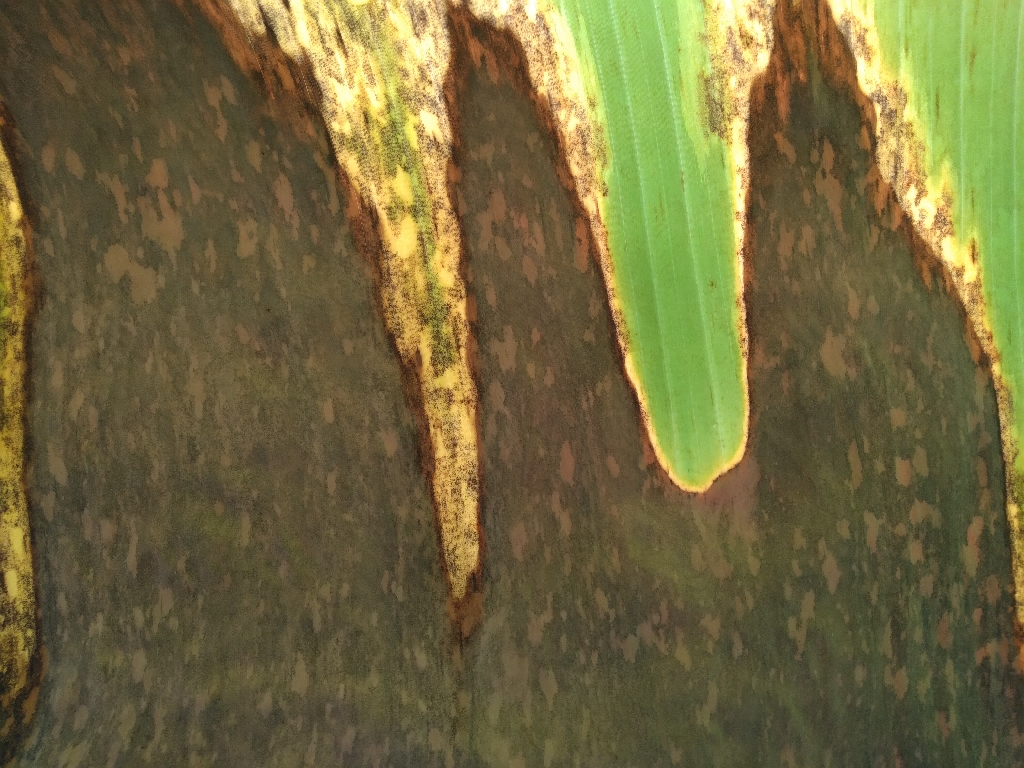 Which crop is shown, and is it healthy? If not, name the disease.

banana, black sigatoka
